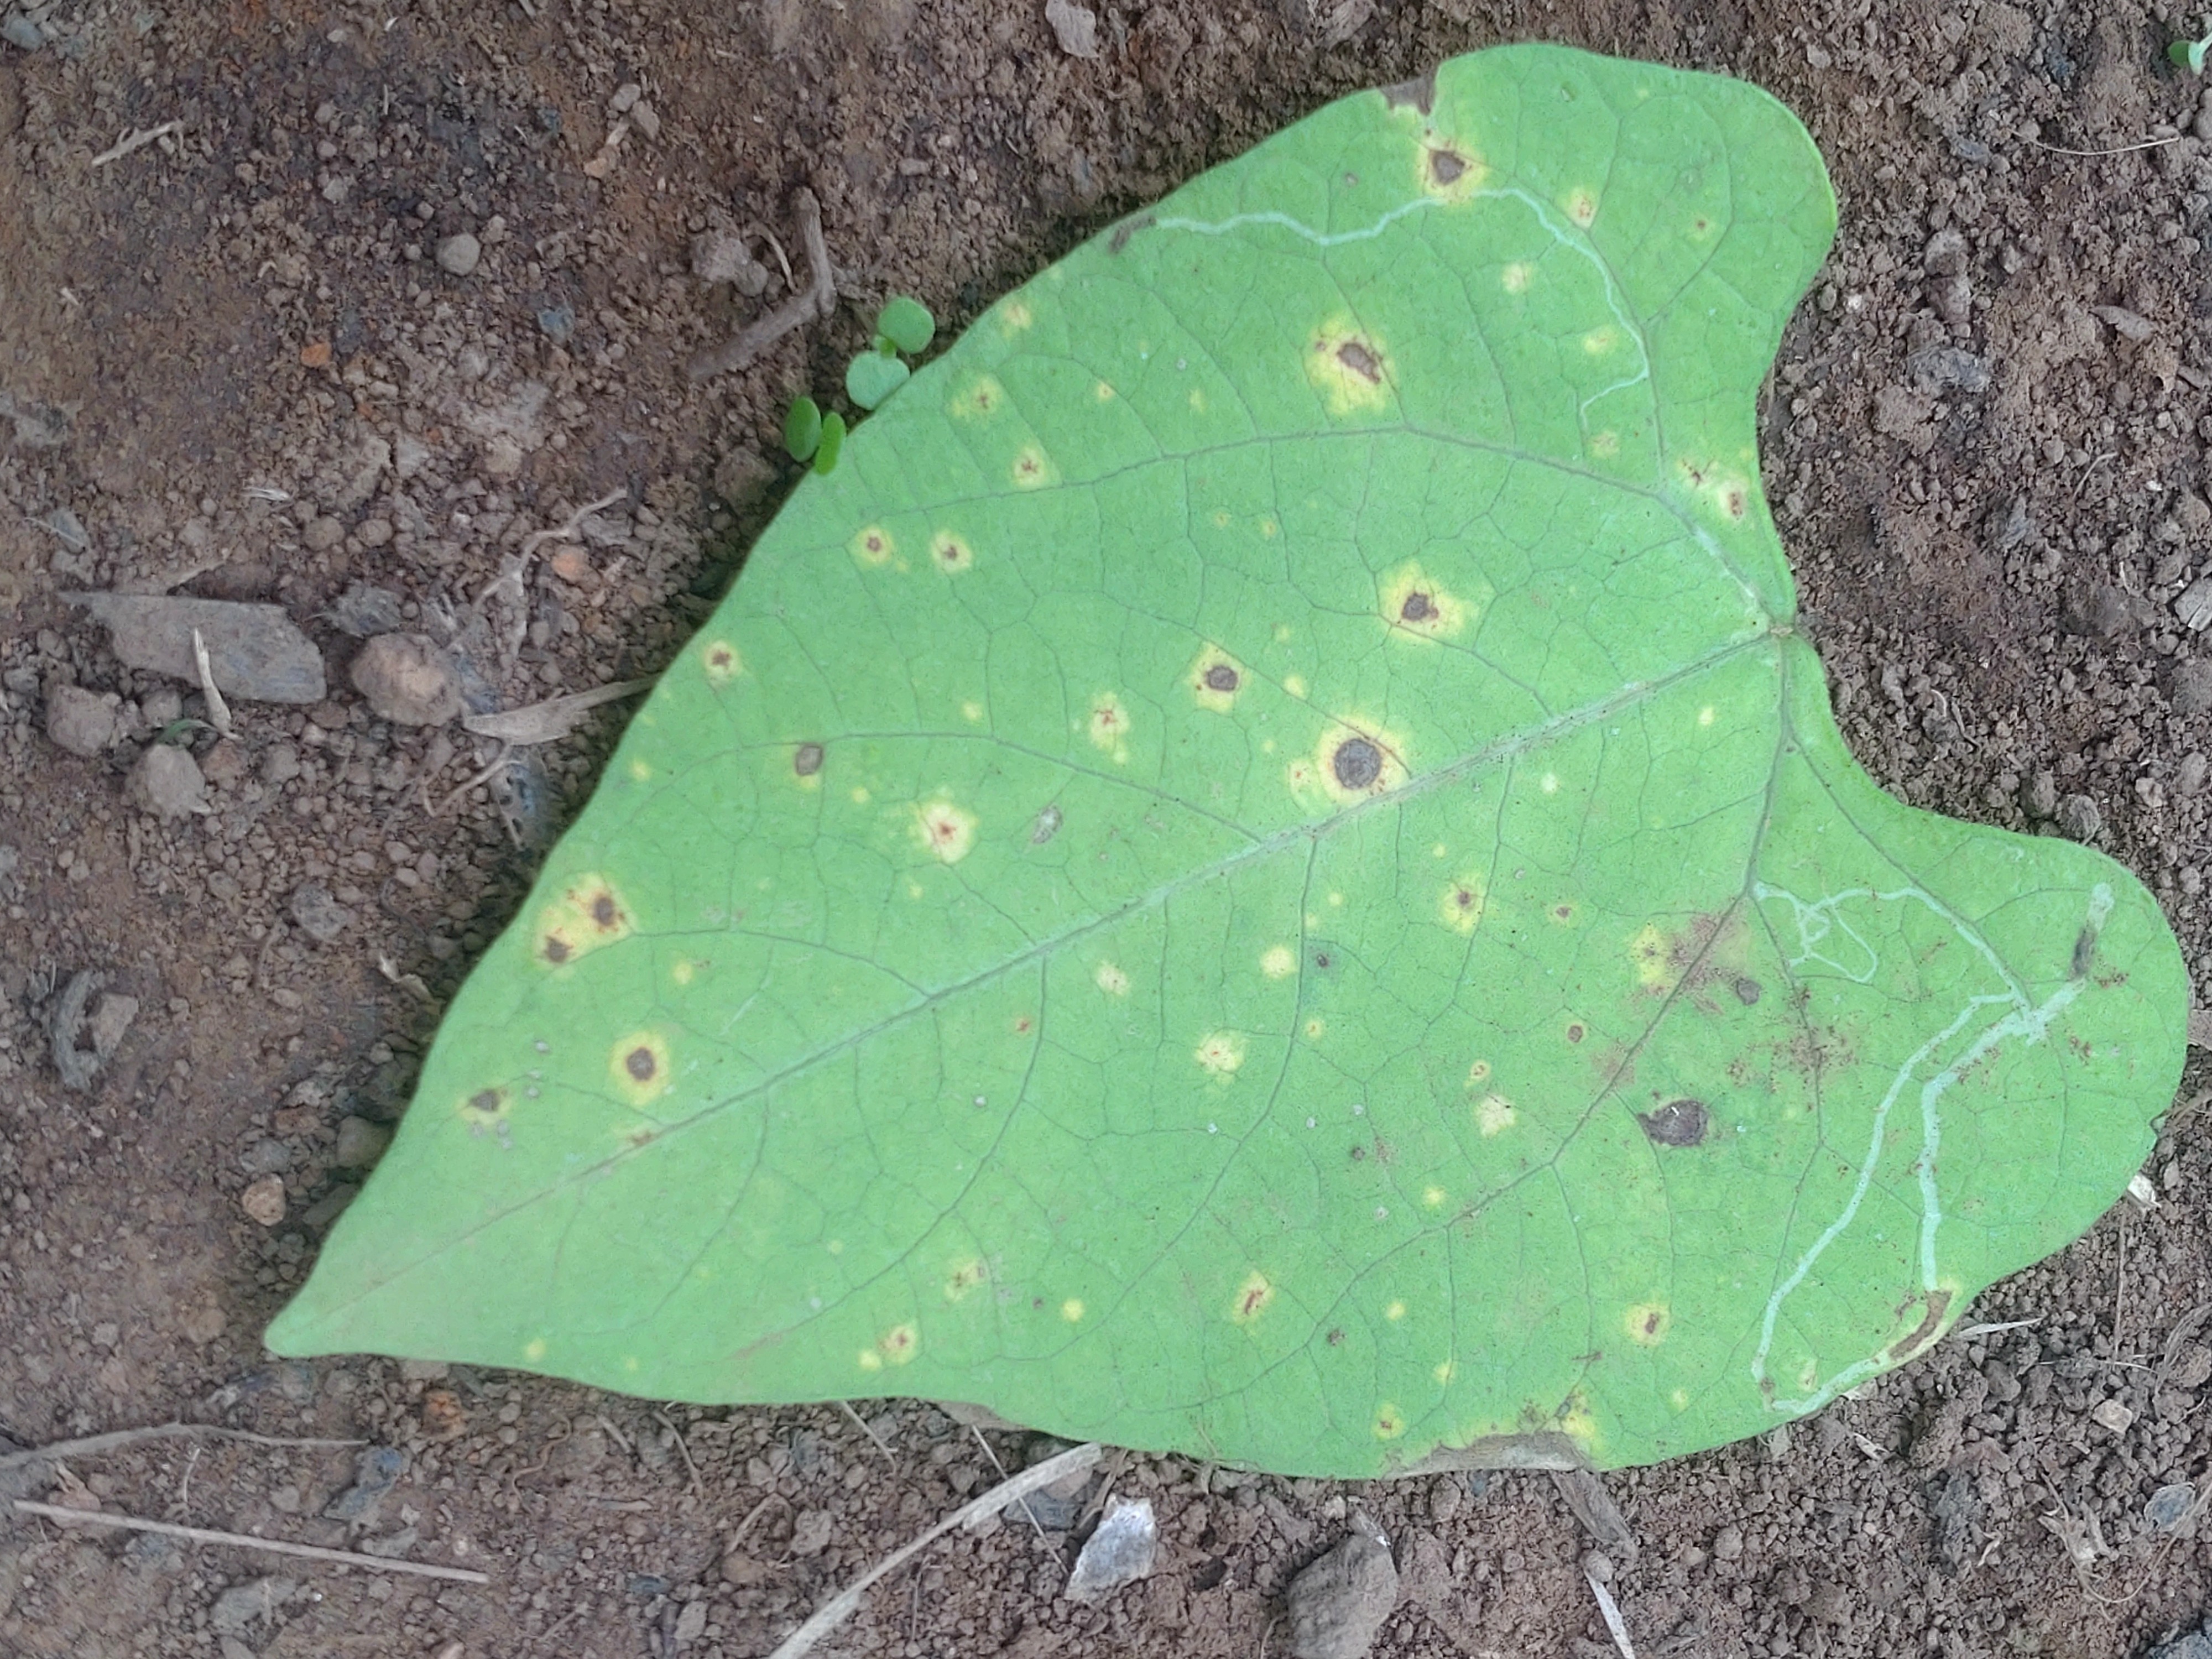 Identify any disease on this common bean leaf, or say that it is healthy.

rust
